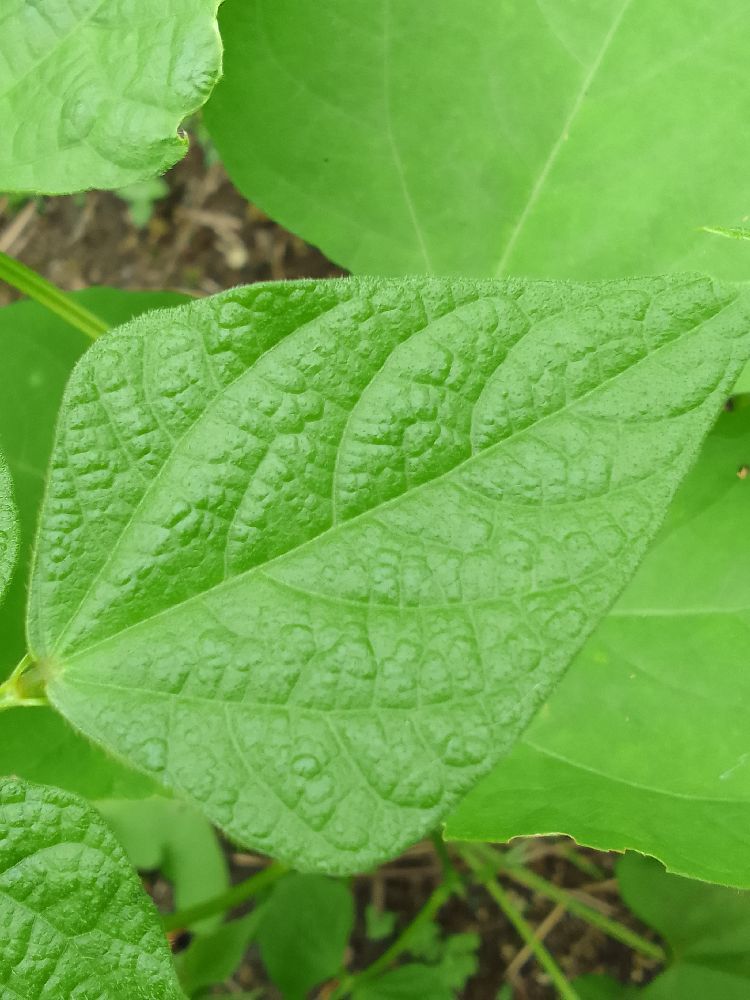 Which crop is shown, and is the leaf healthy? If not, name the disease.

common bean, healthy
